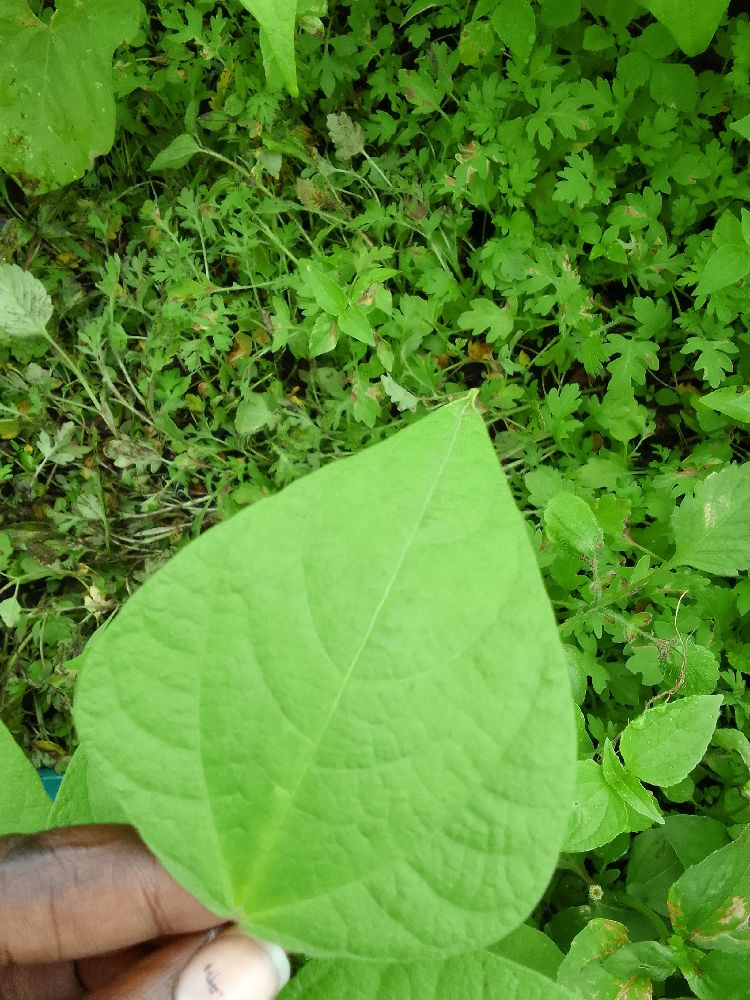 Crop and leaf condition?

common bean, healthy
